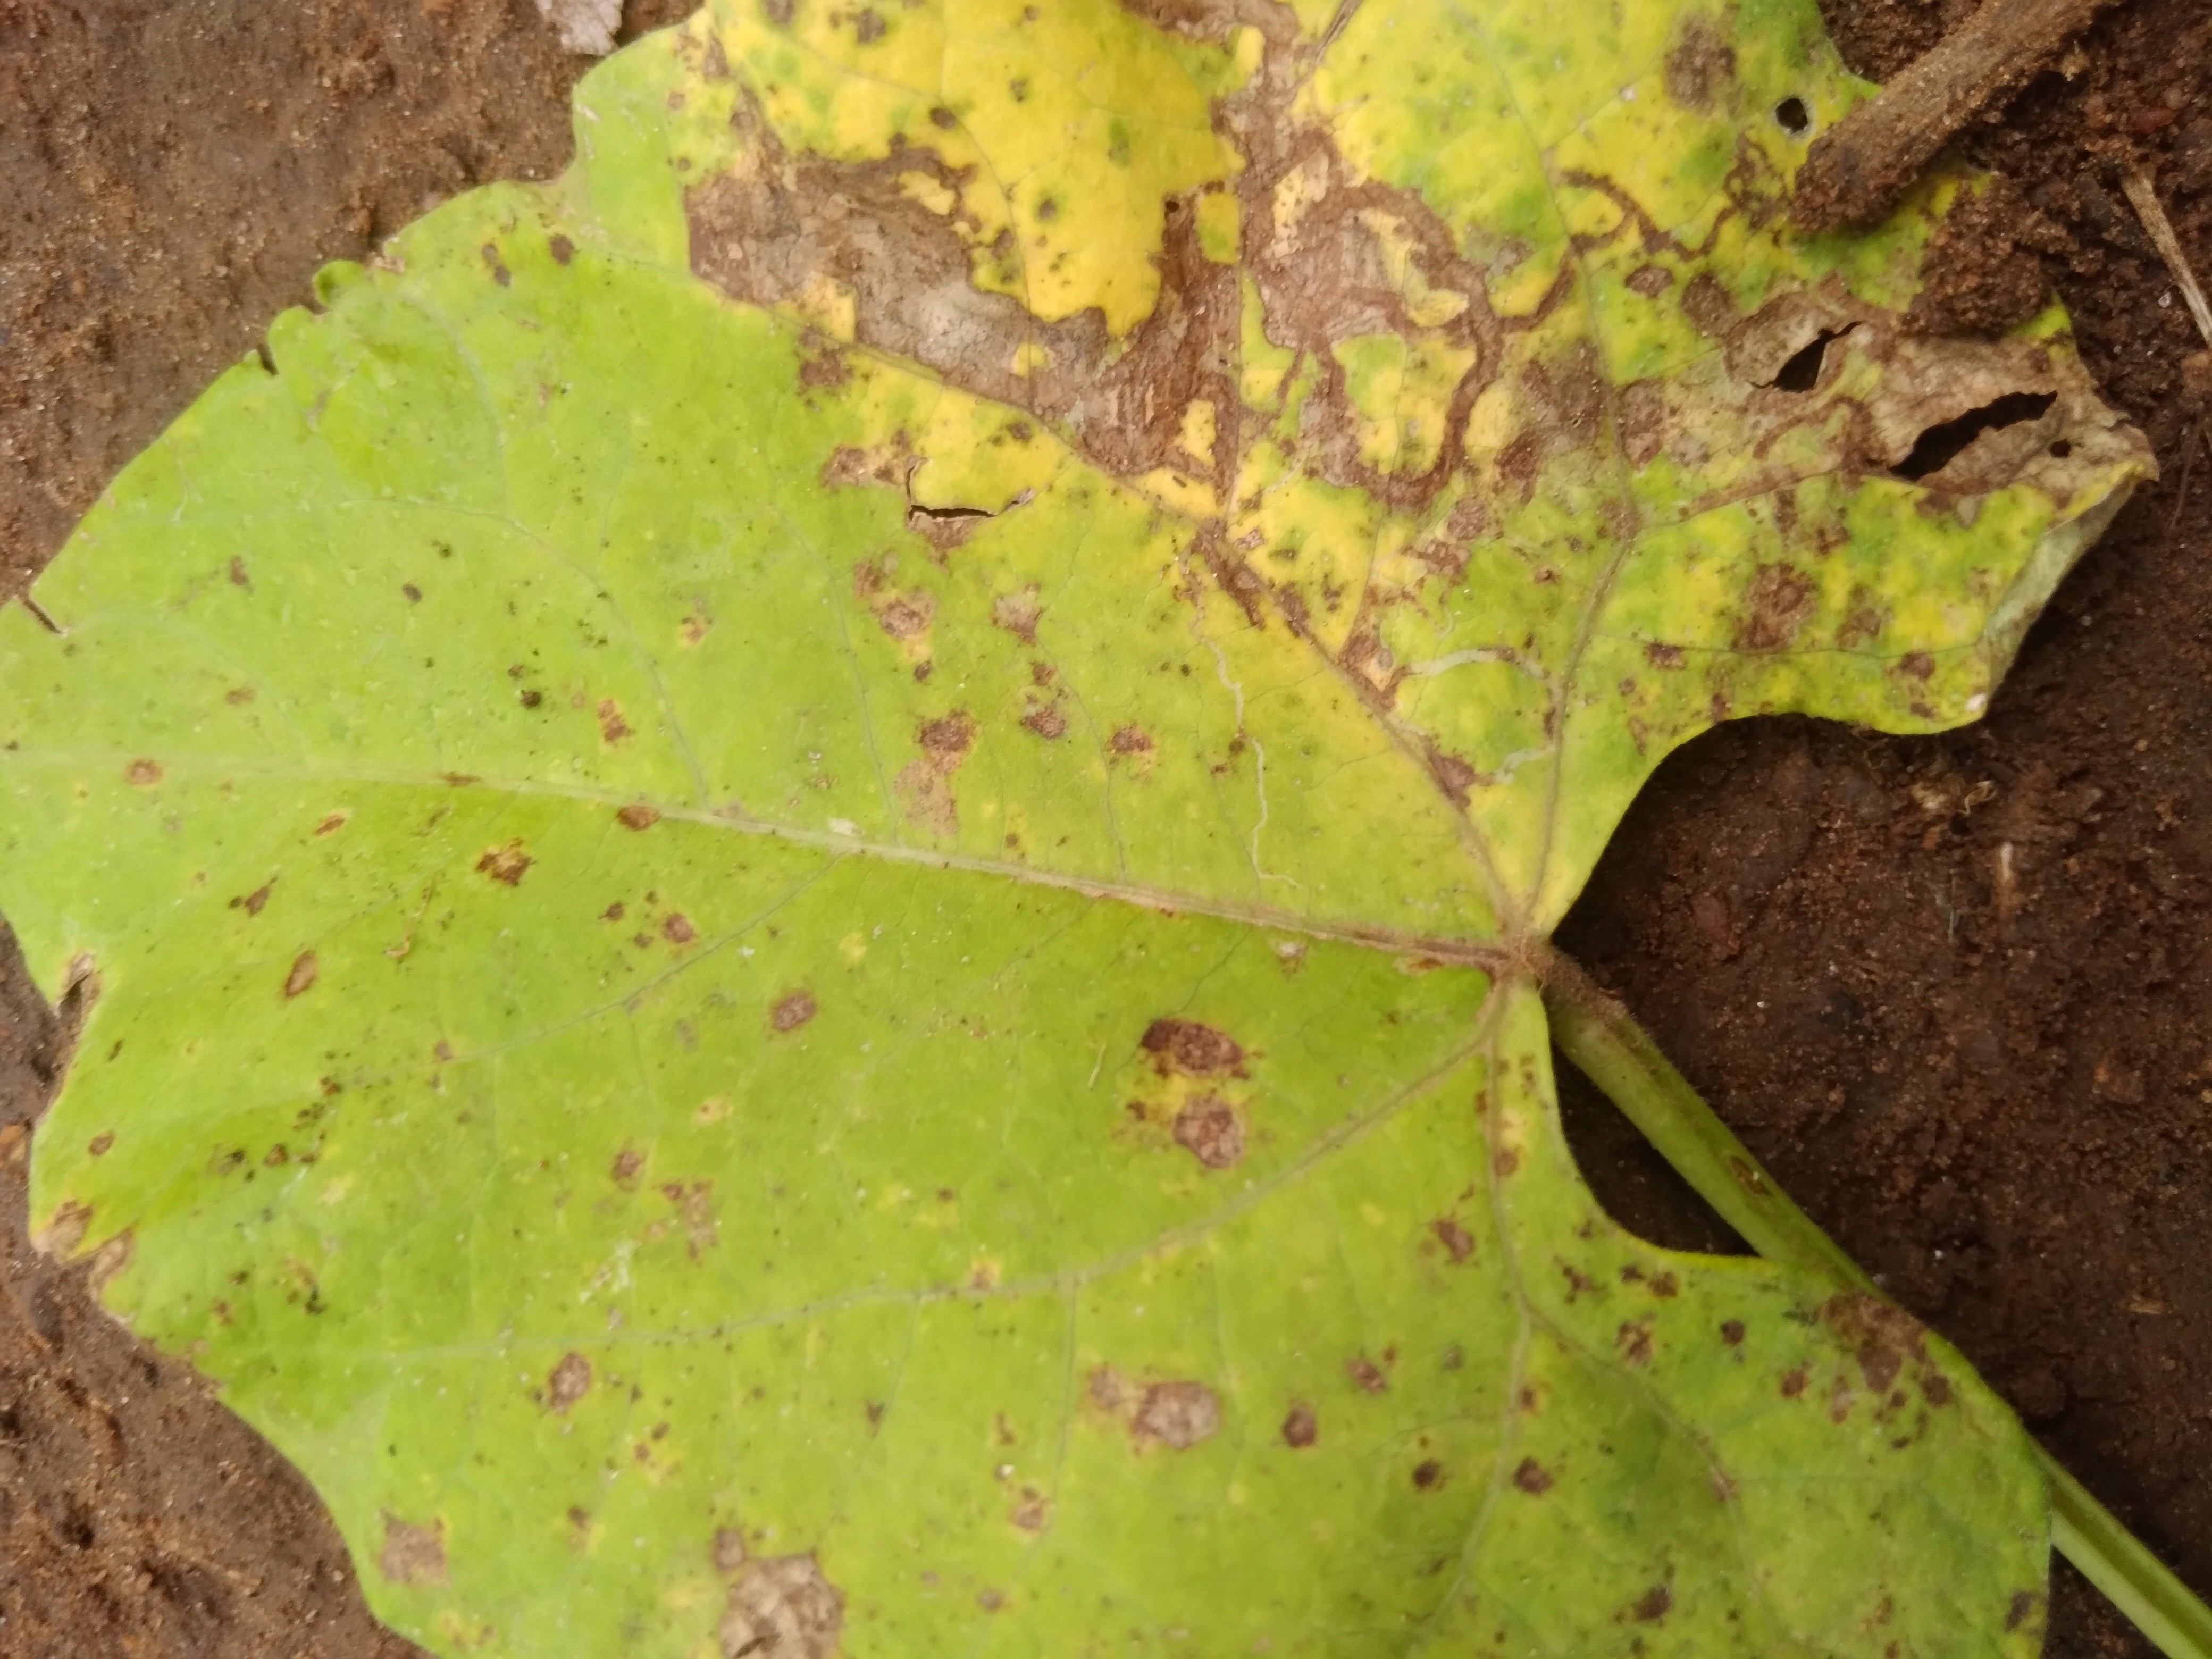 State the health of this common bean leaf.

rust
